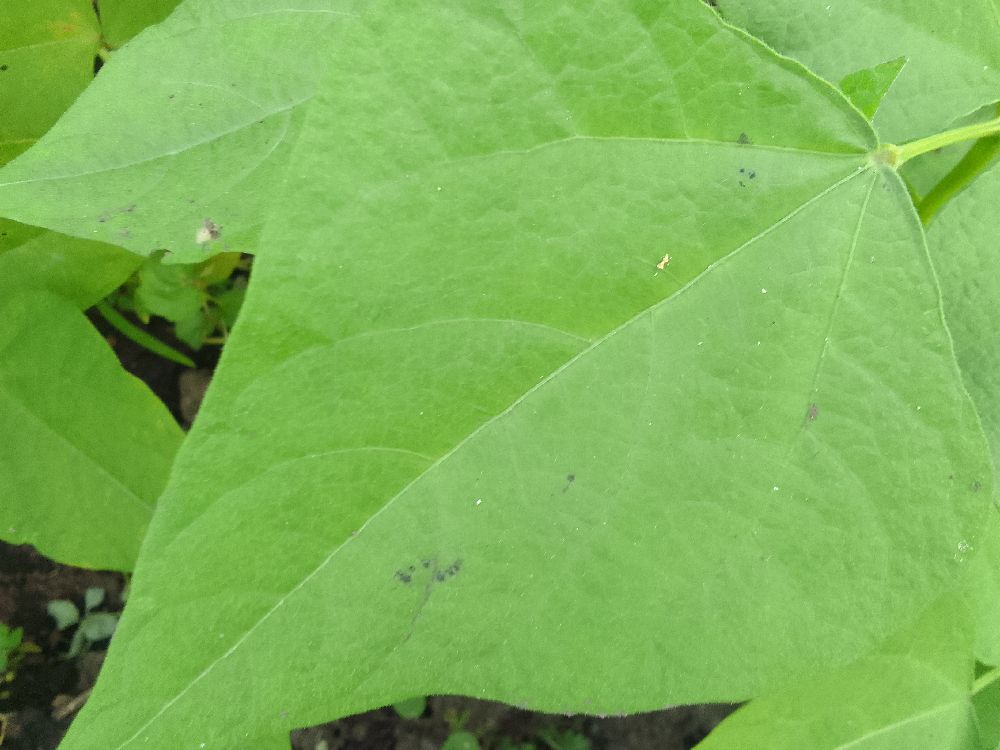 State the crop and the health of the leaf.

common bean, healthy
